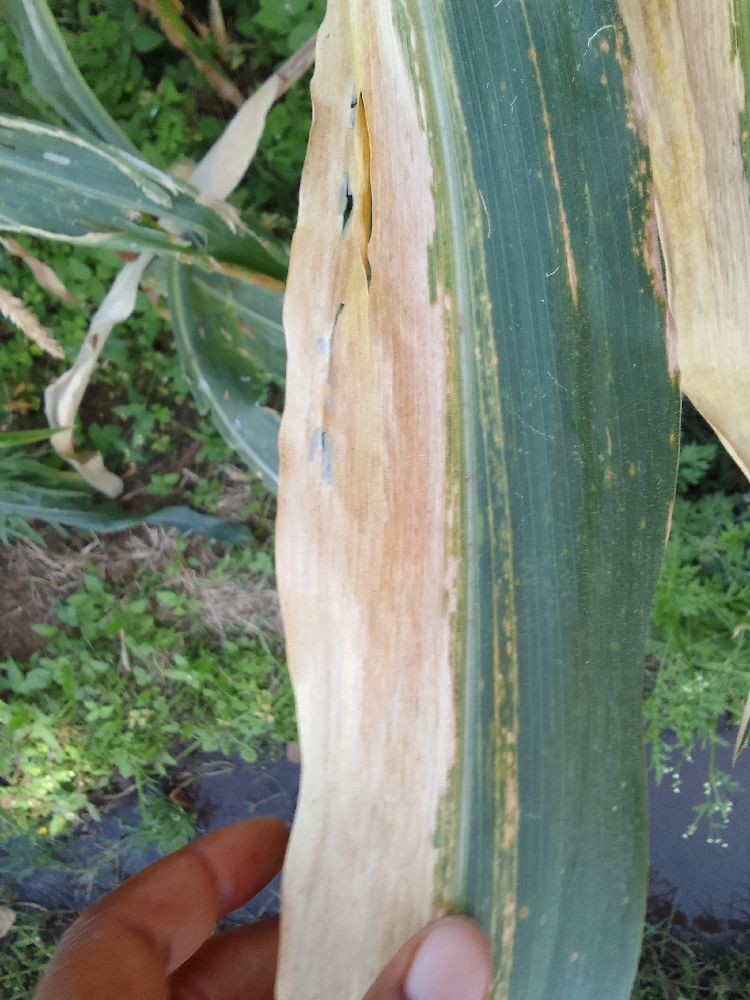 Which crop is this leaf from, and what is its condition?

maize, maize lethal necrosis
